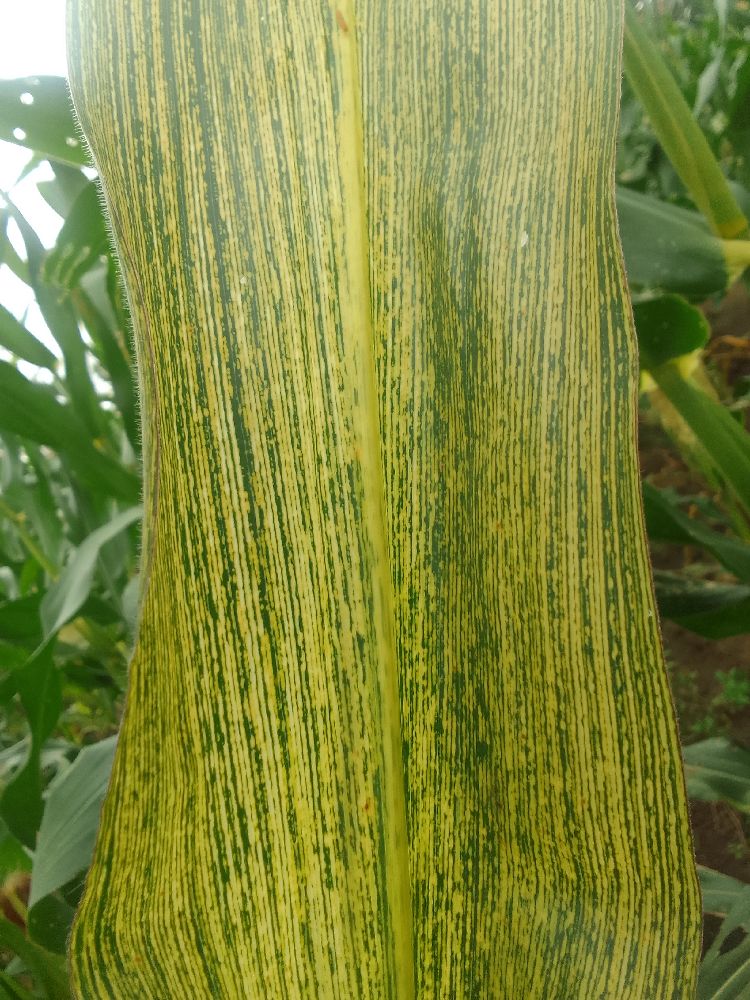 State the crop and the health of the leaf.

maize, maize streak virus
